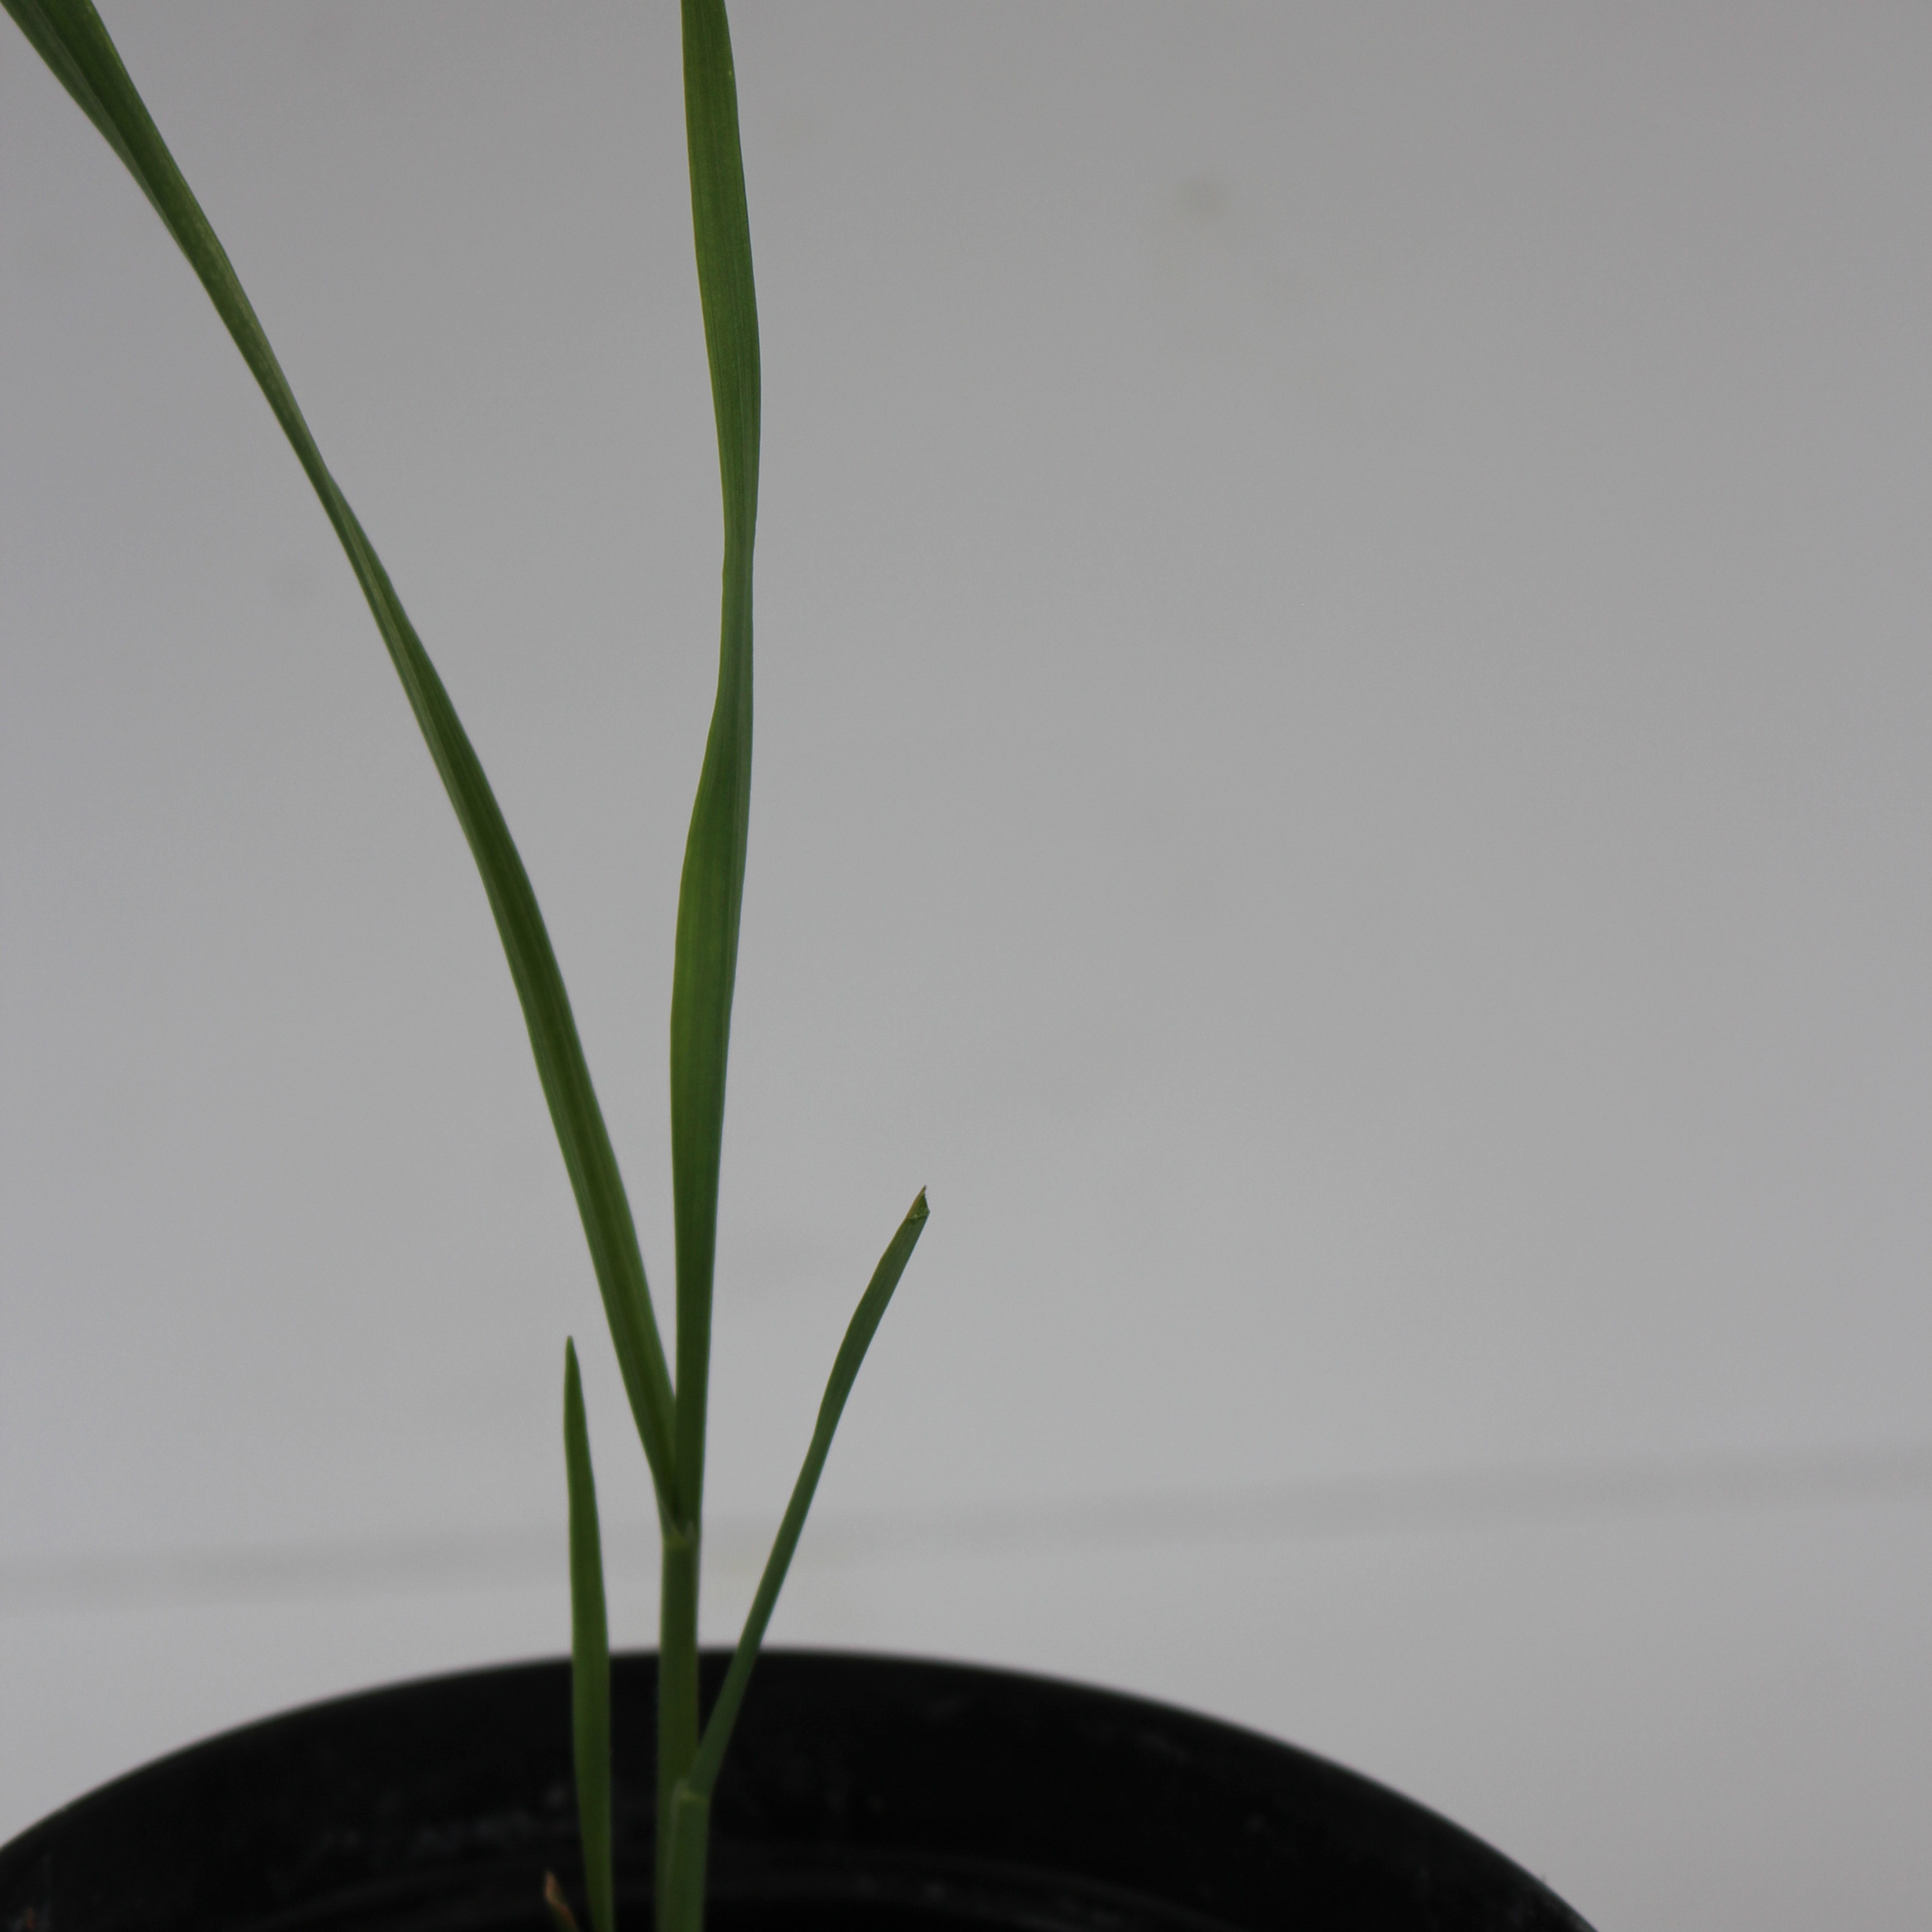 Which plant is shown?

Avena sterilis
